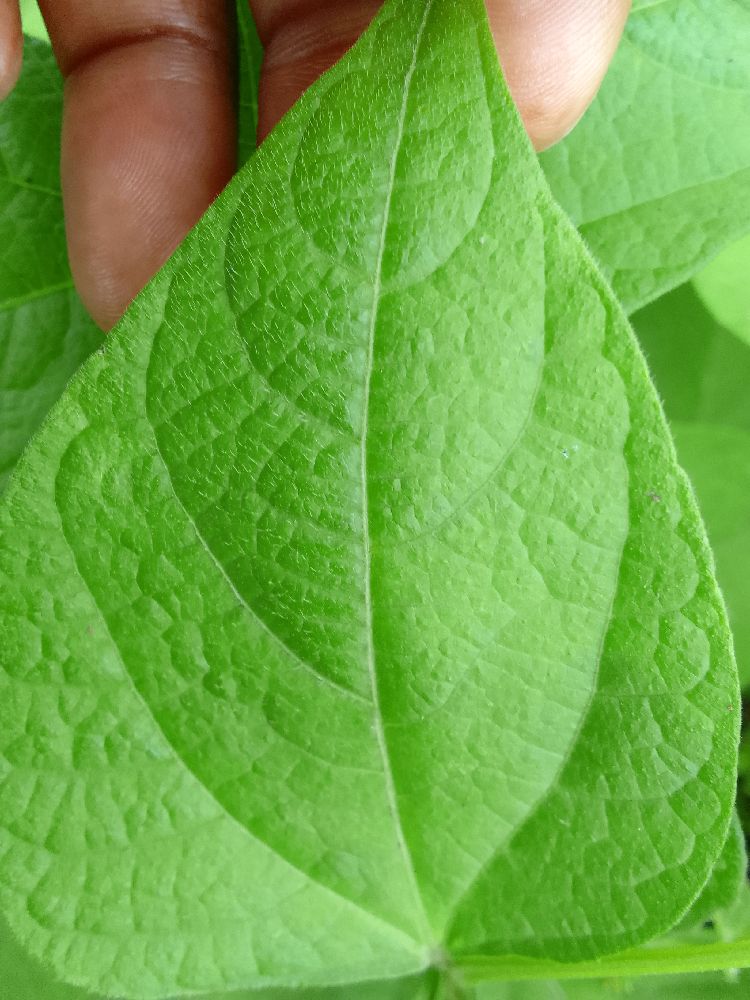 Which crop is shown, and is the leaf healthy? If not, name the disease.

common bean, healthy
